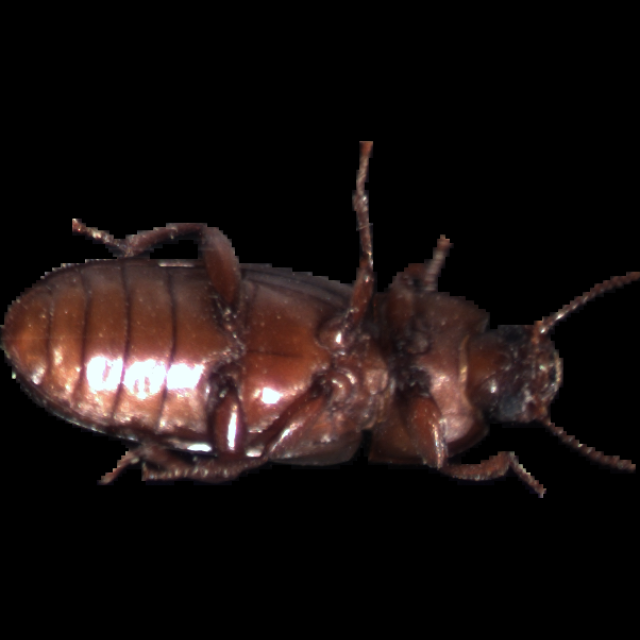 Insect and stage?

mealworm beetle
